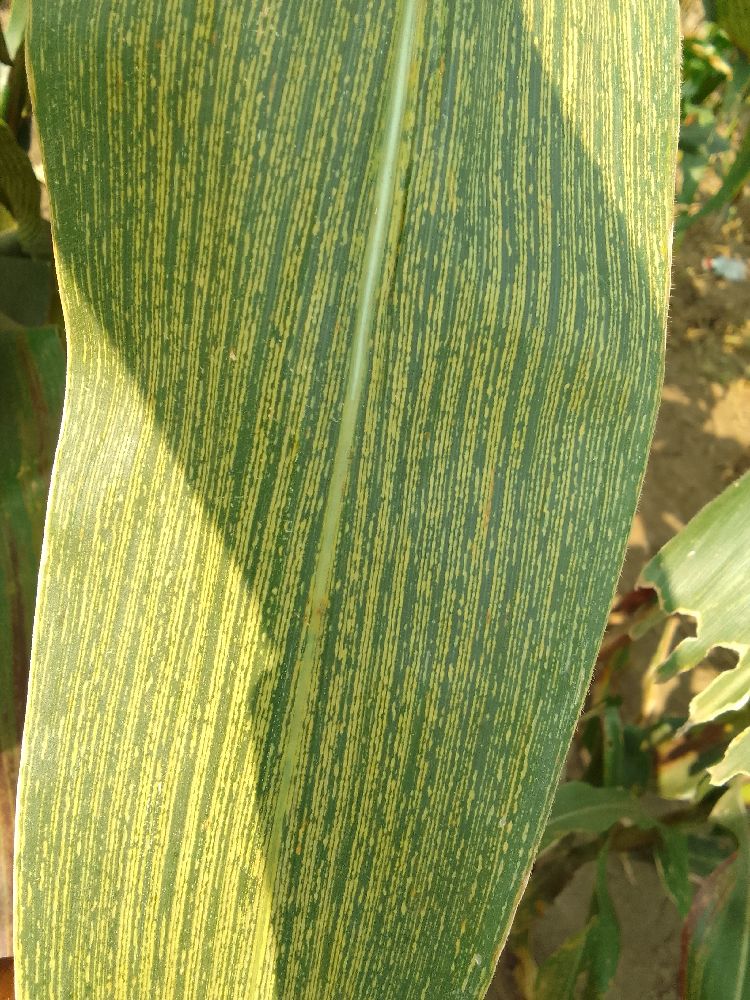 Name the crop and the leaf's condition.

maize, maize streak virus
